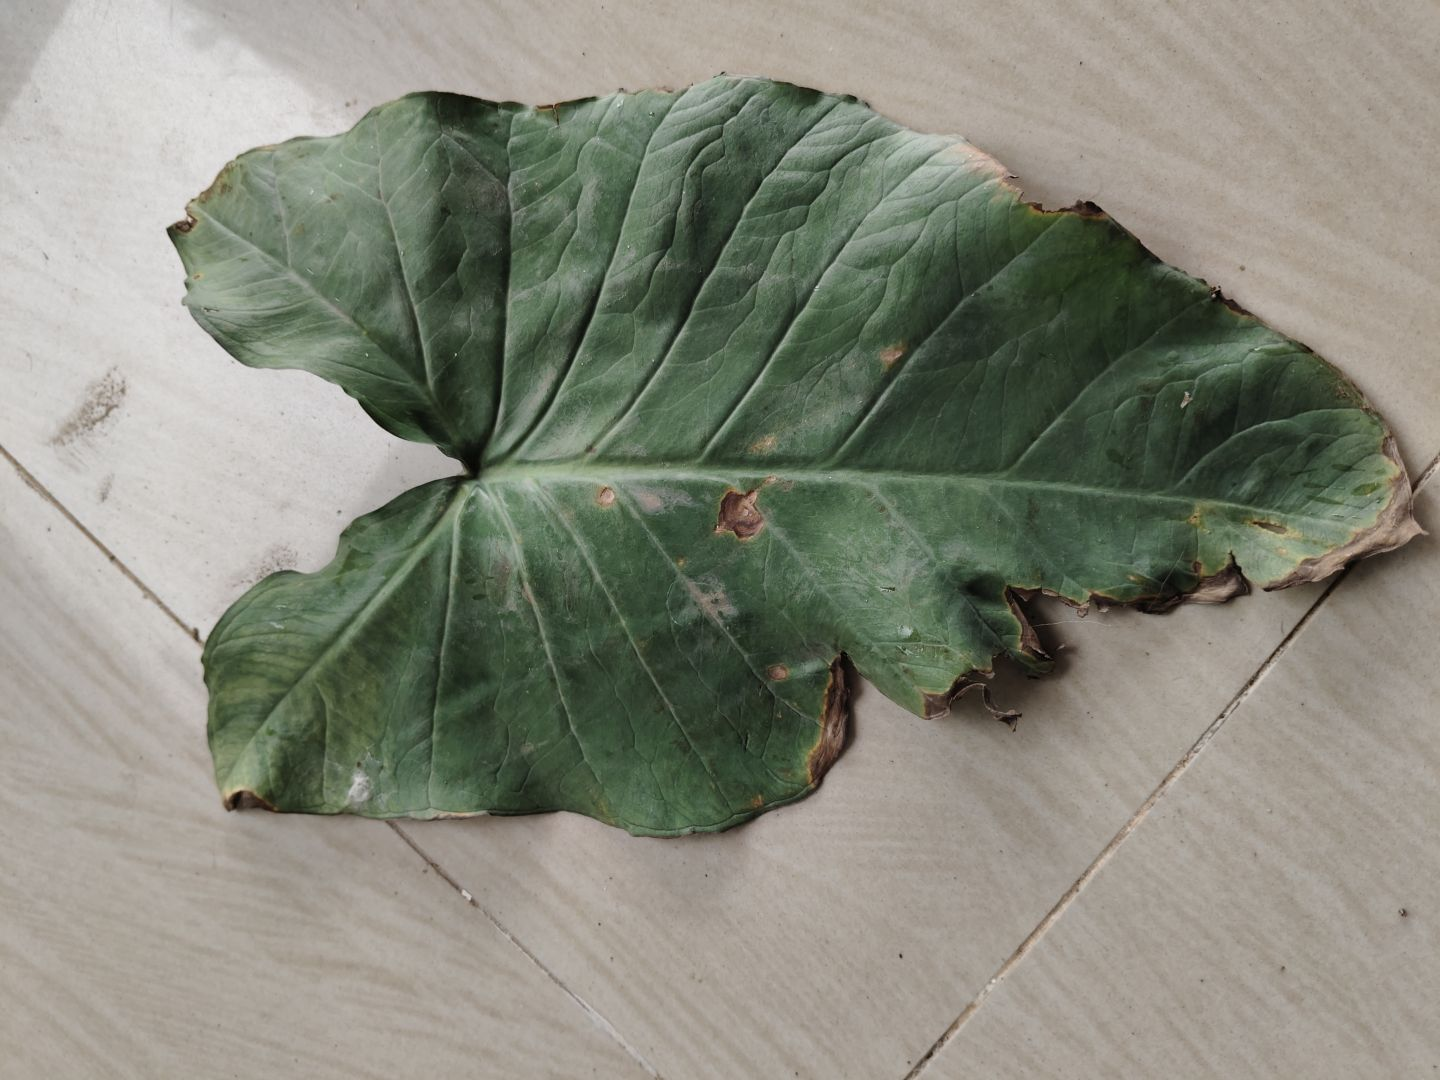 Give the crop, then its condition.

taro, leaf blight
